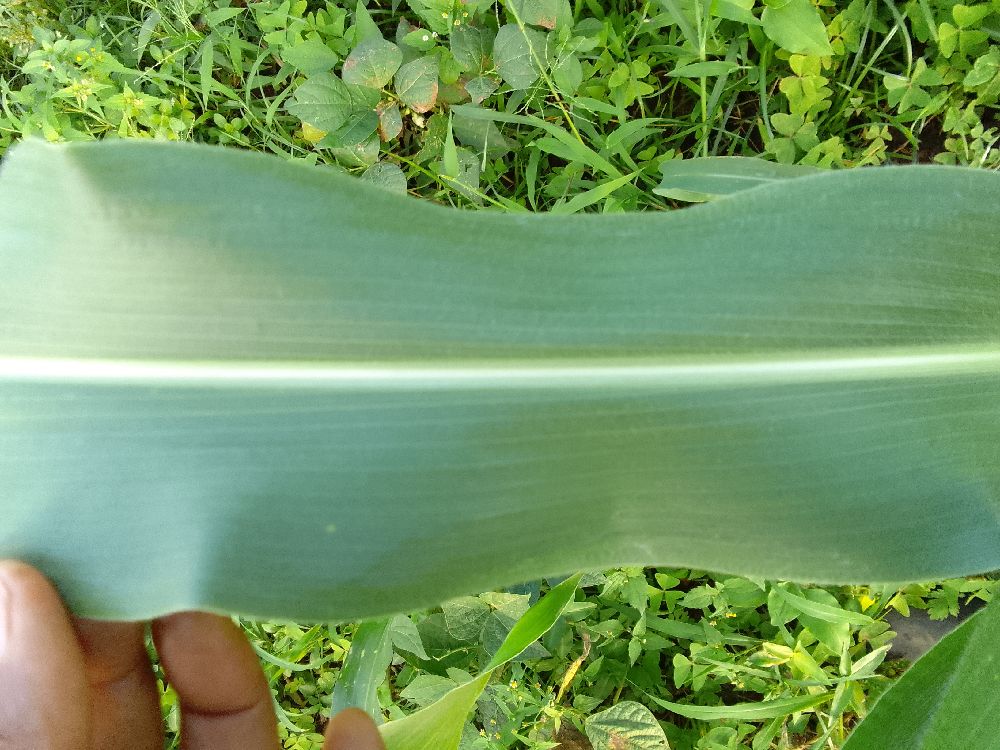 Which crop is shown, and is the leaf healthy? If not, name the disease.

maize, healthy
